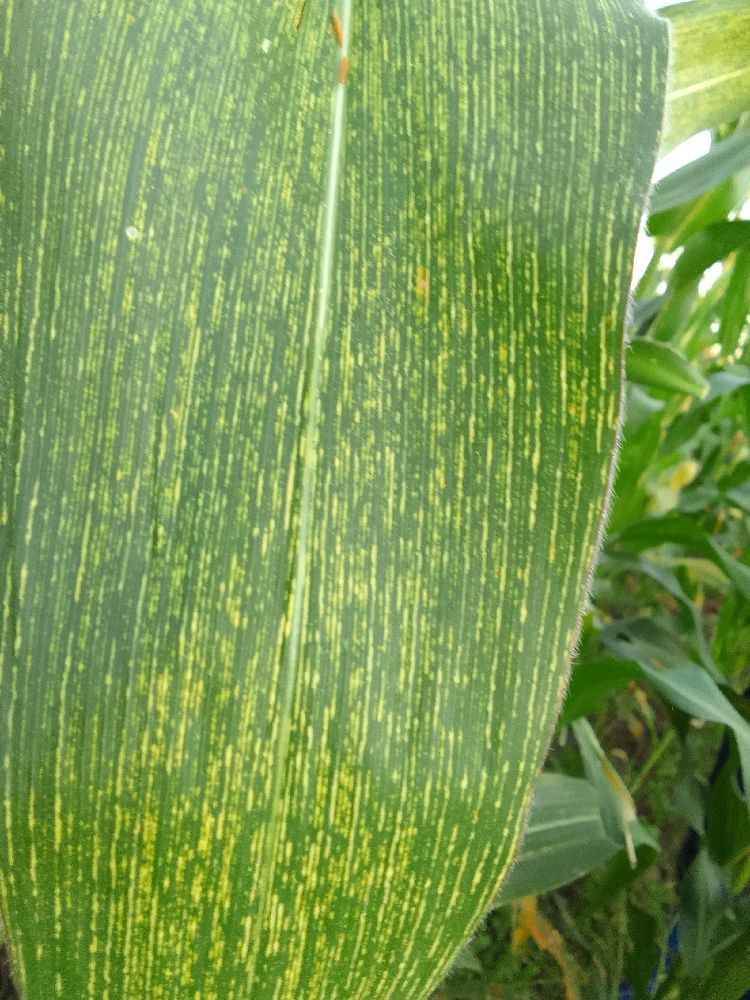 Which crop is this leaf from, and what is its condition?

maize, maize streak virus
